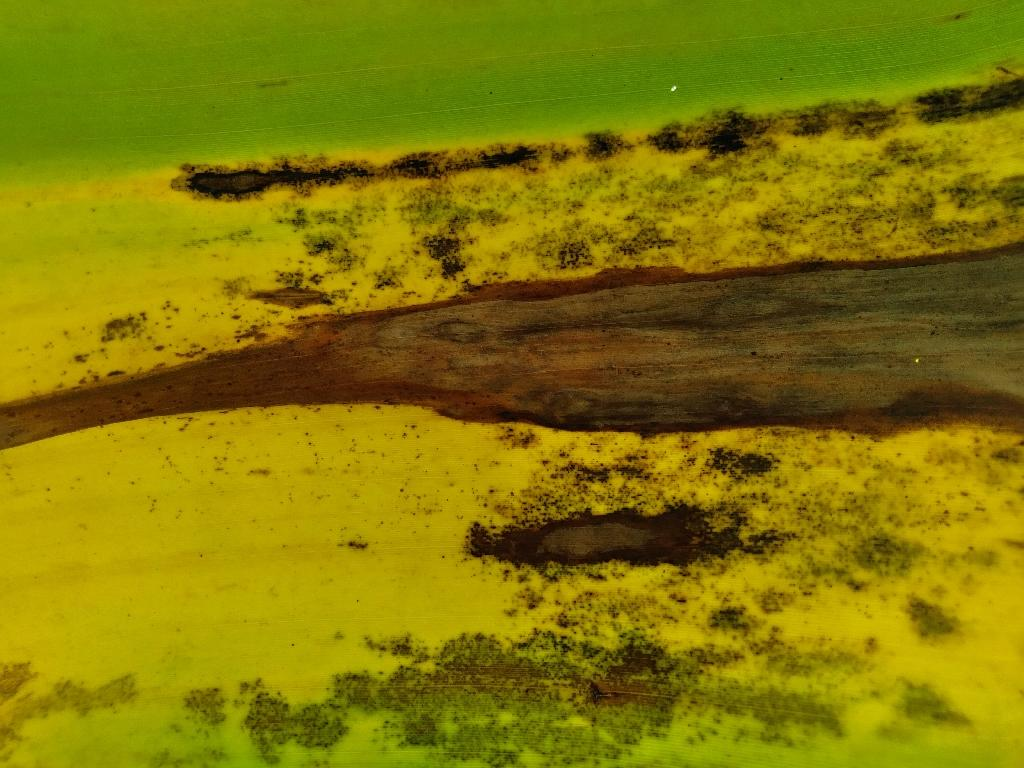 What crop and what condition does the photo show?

banana, black sigatoka
